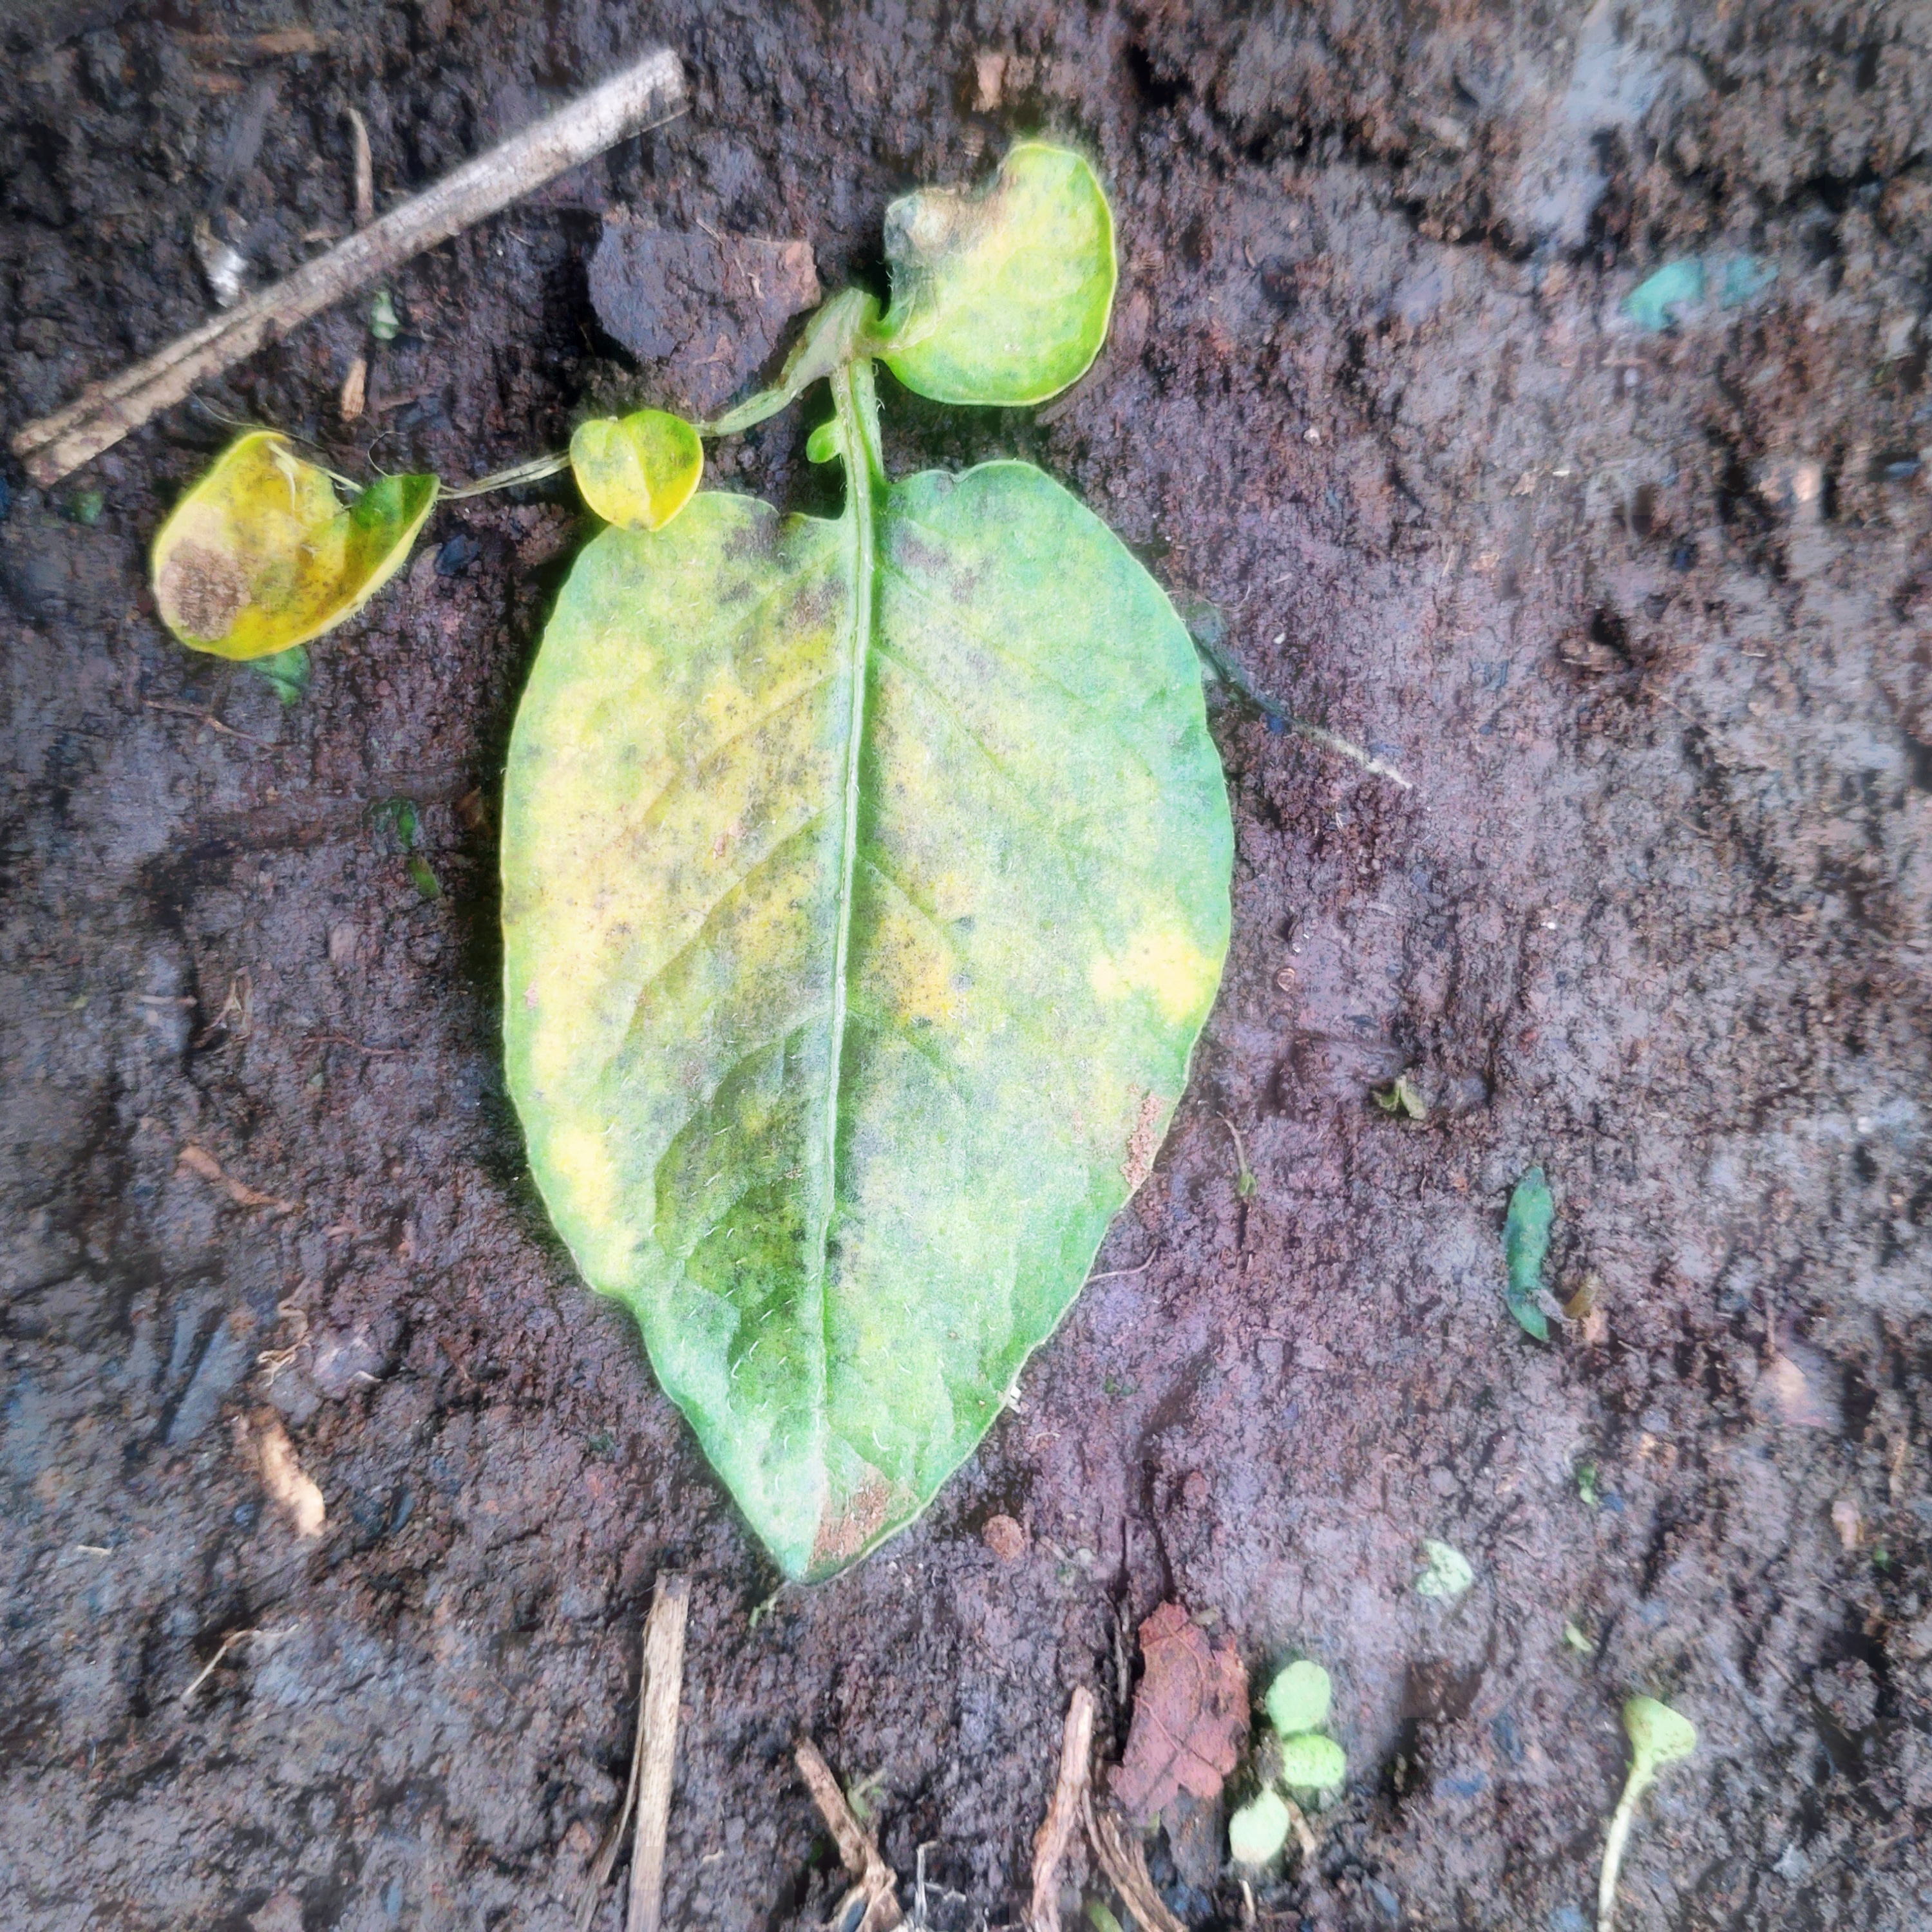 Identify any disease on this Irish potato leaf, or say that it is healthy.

late blight
